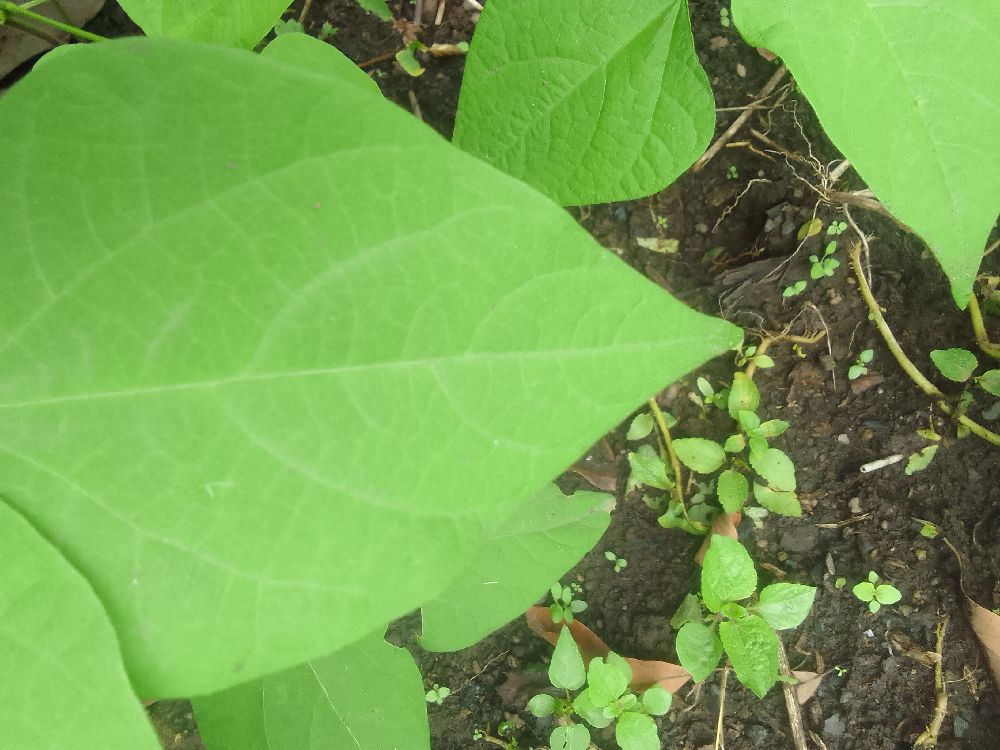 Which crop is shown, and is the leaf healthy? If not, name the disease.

common bean, healthy
